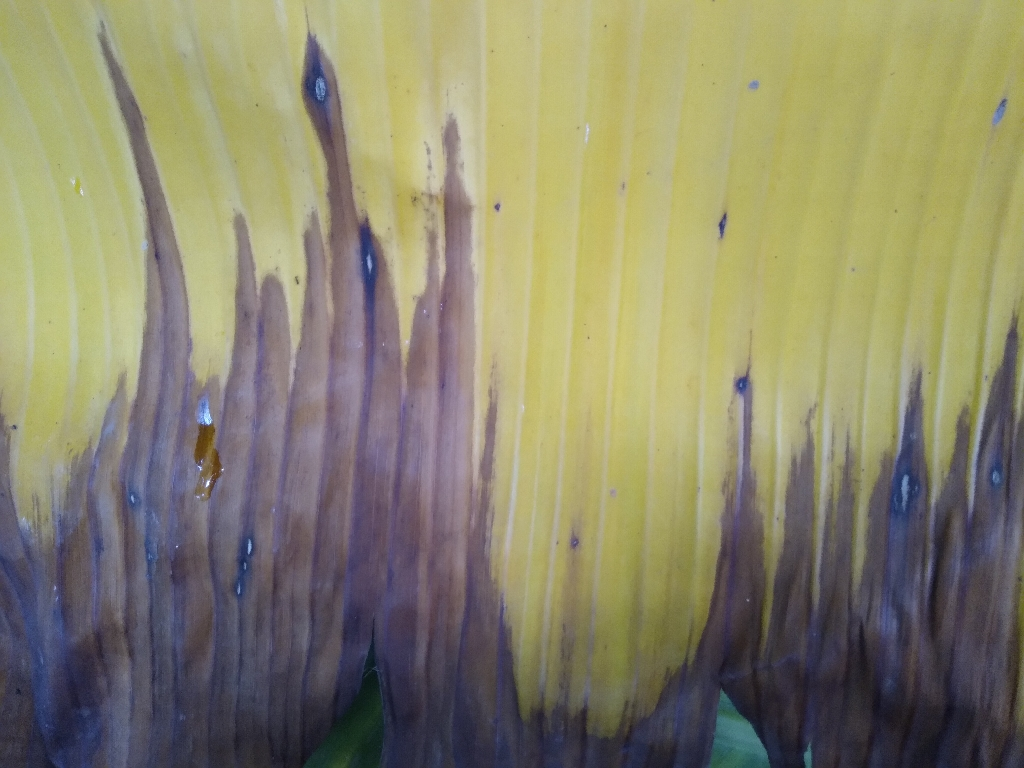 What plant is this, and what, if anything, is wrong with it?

banana, fusarium wilt race 1
